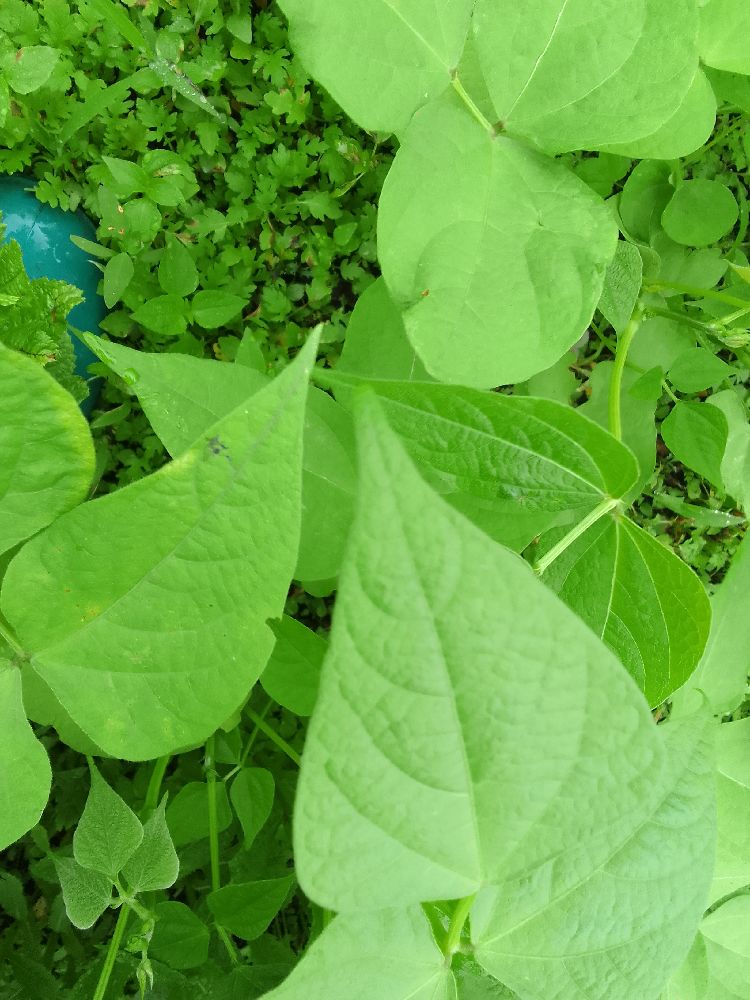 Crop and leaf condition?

common bean, healthy
